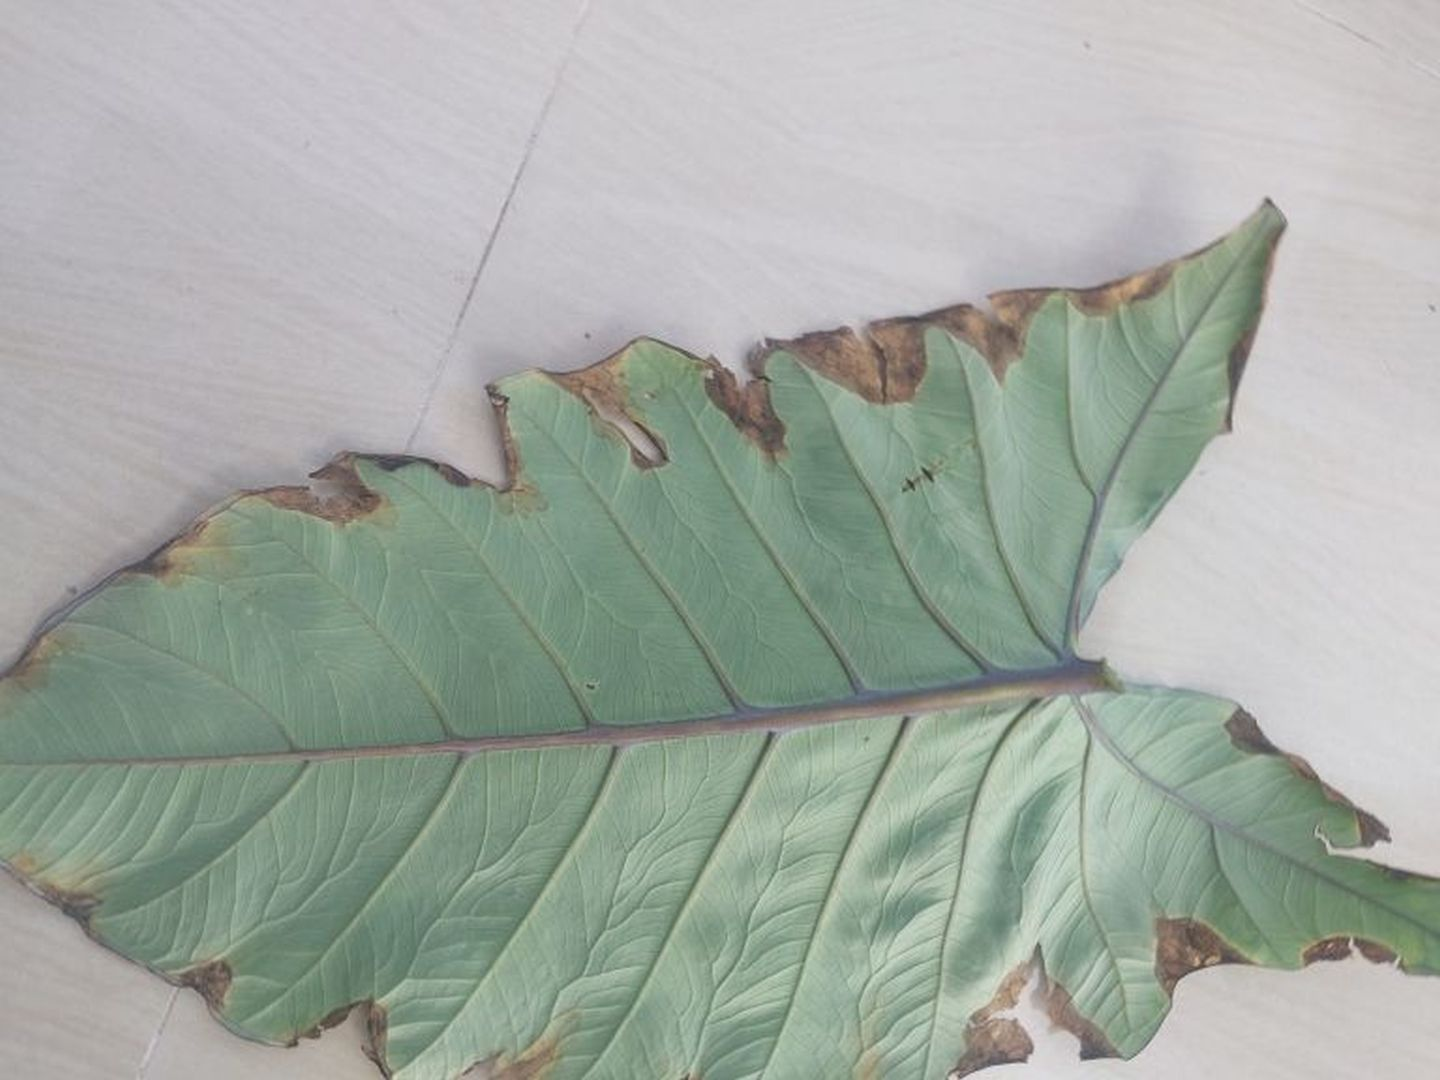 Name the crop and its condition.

taro, leaf blight
